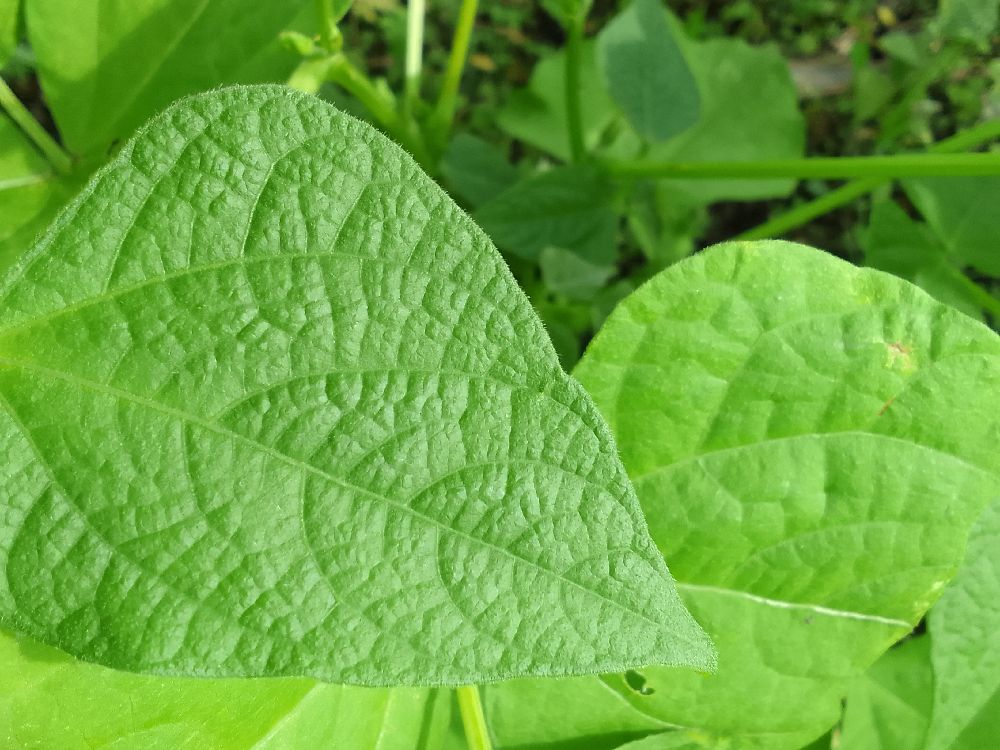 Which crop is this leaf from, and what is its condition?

common bean, healthy
